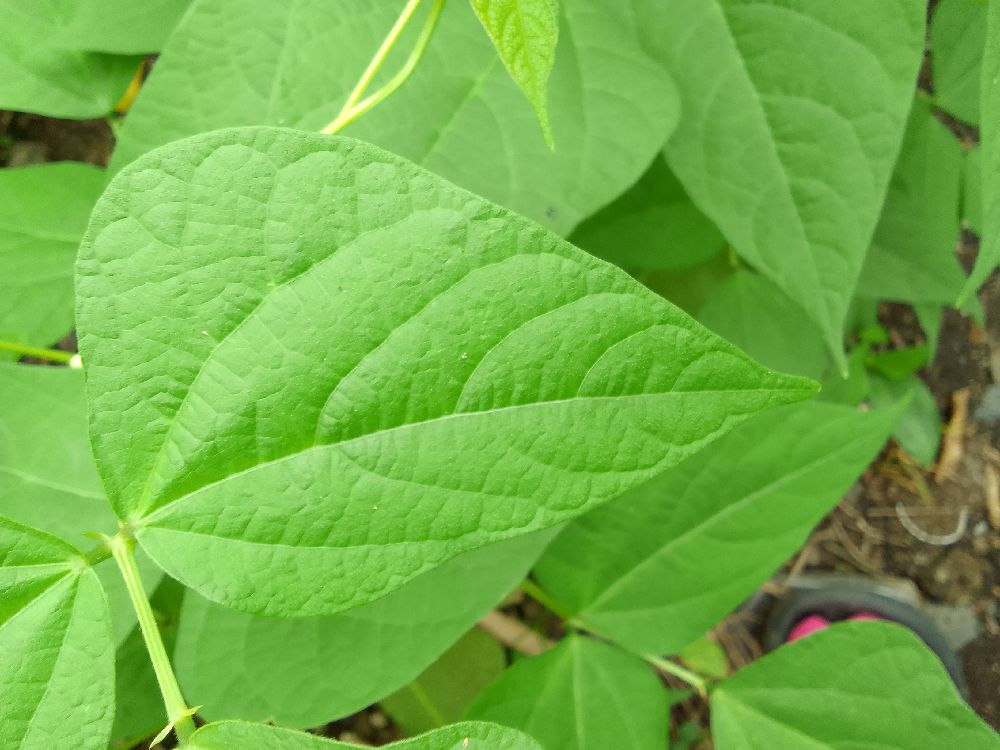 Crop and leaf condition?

common bean, healthy
